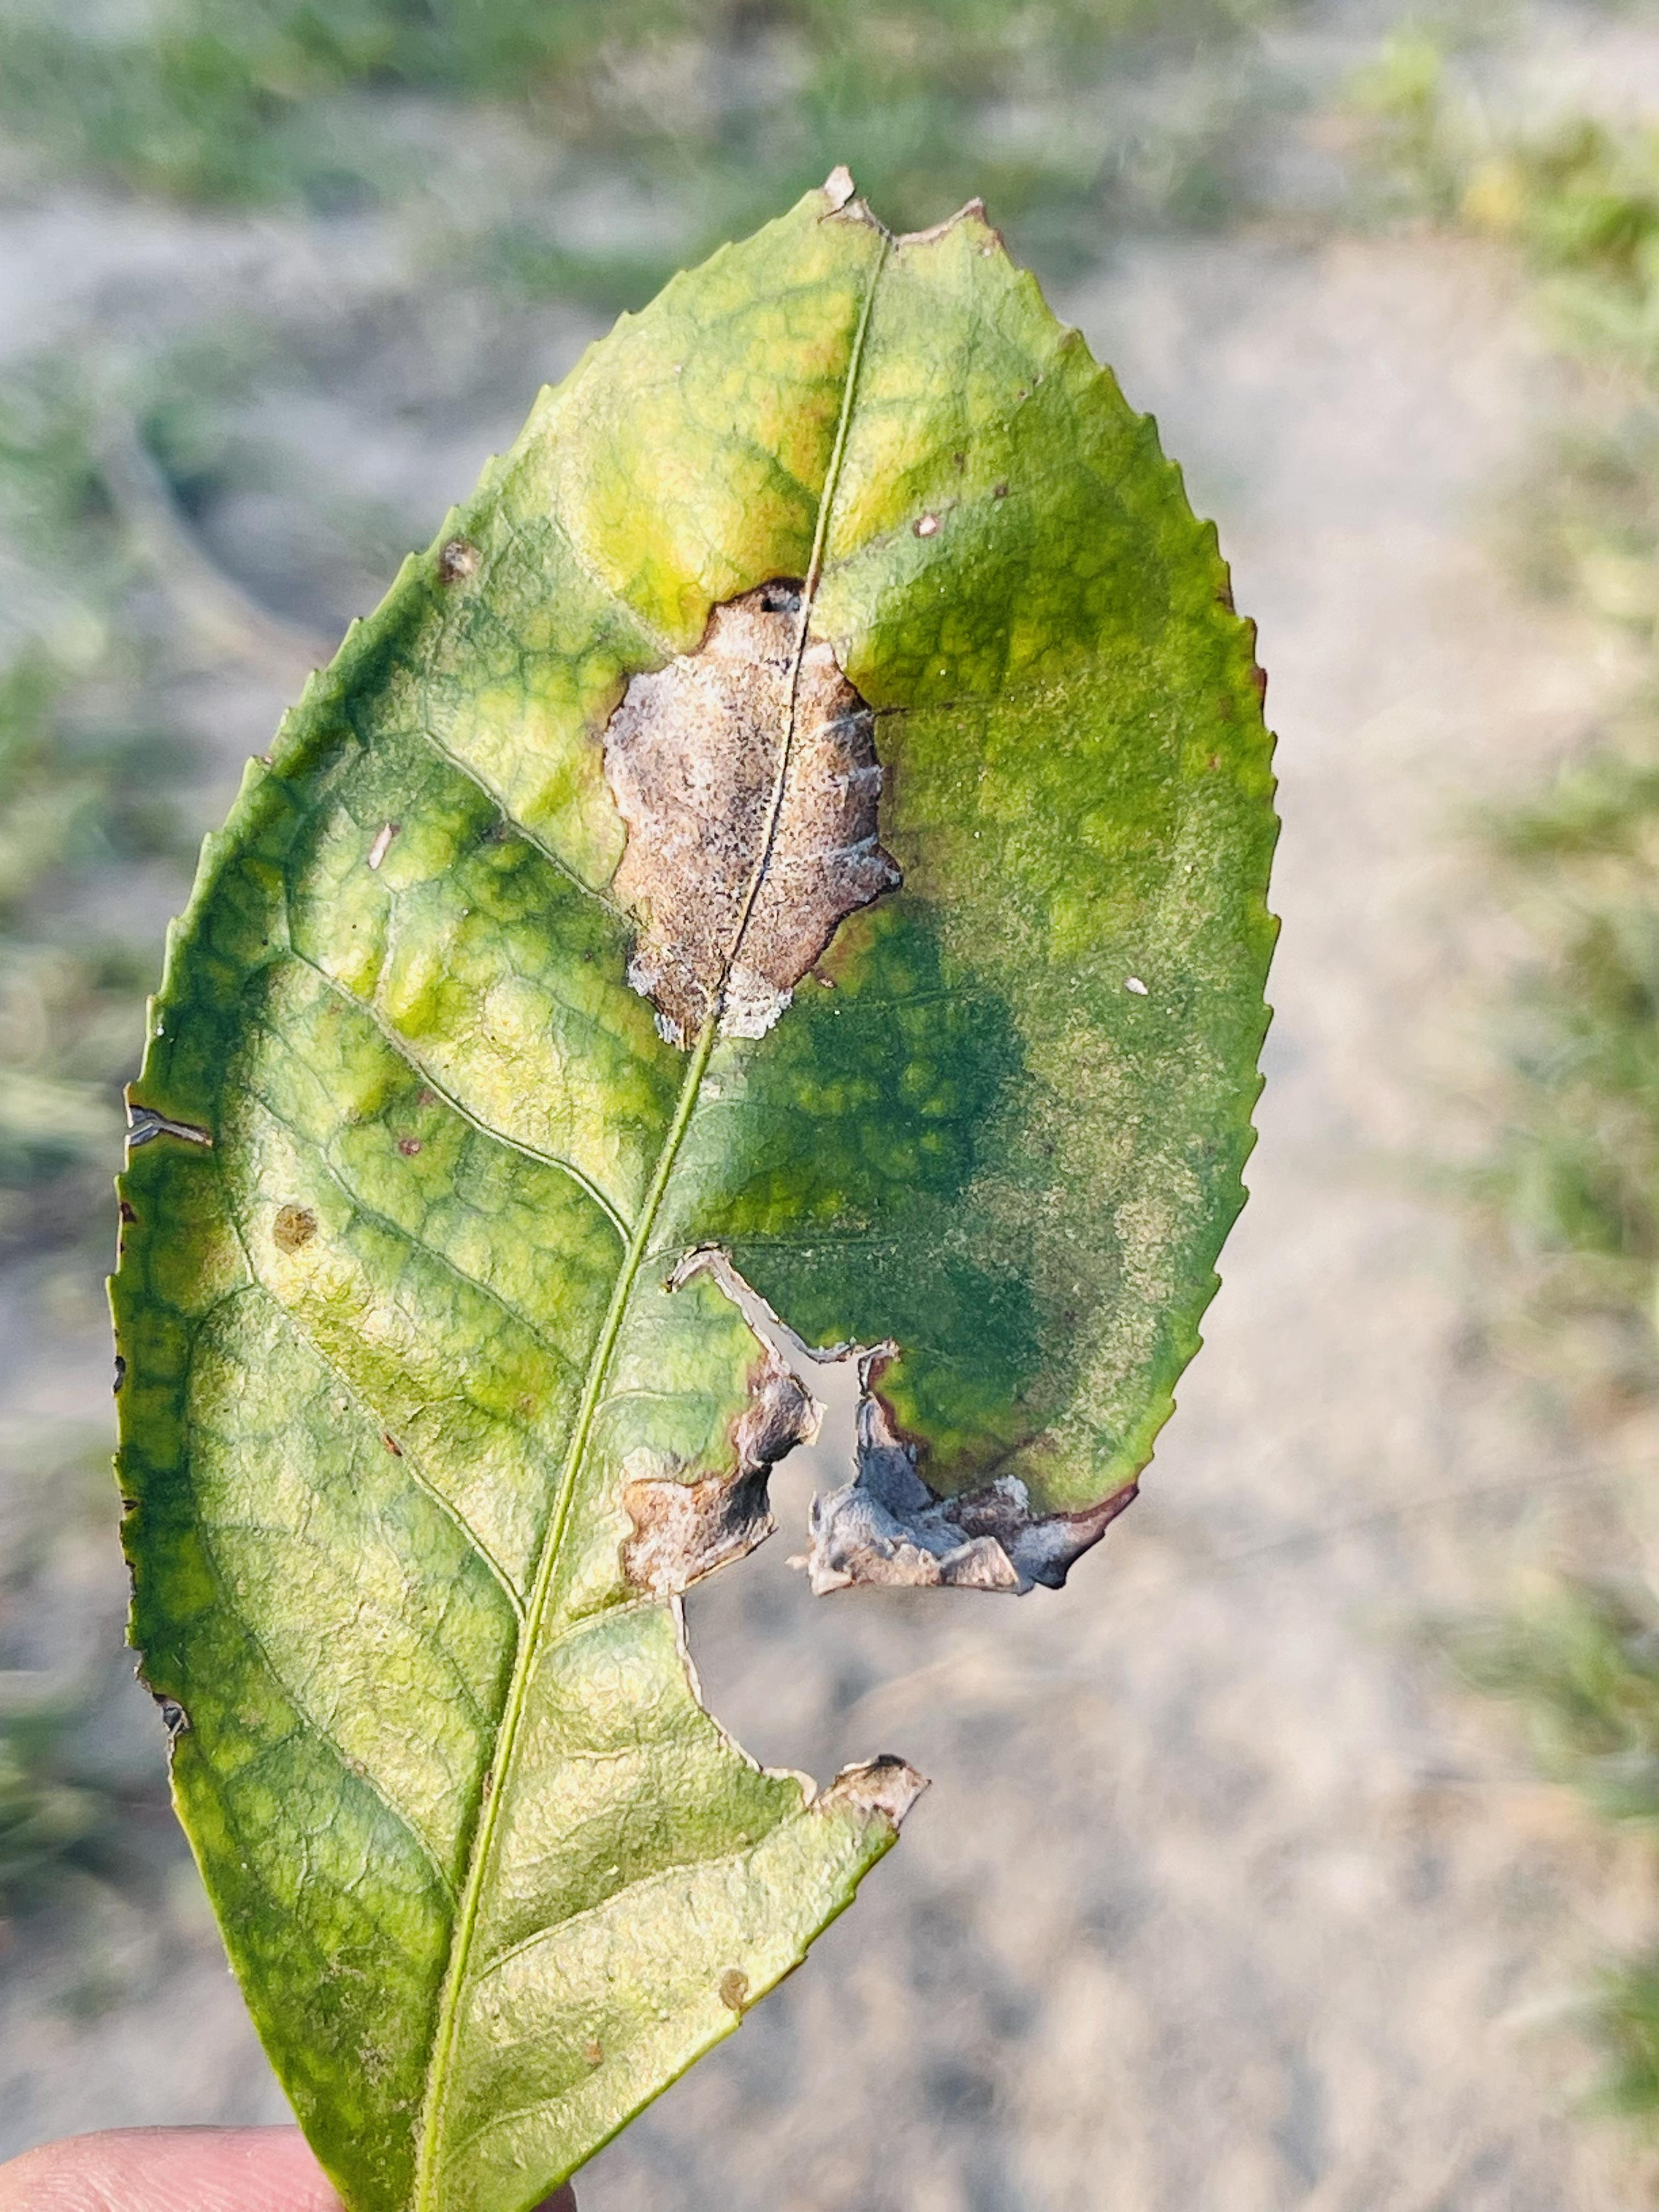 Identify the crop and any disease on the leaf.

tea, blight
